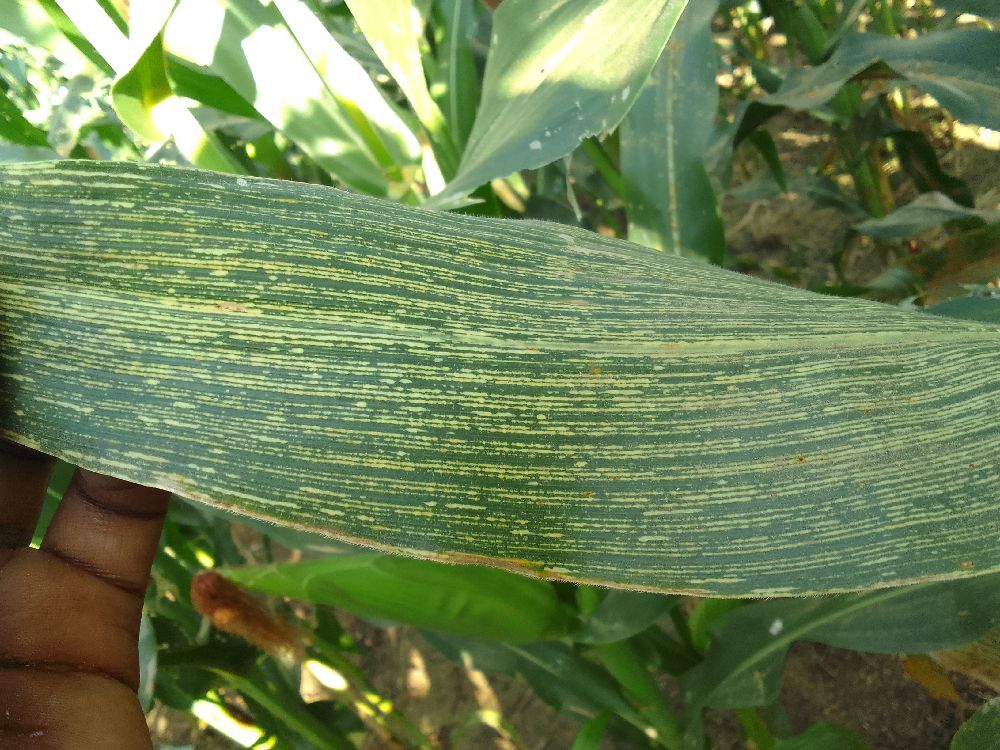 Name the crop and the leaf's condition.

maize, maize streak virus
